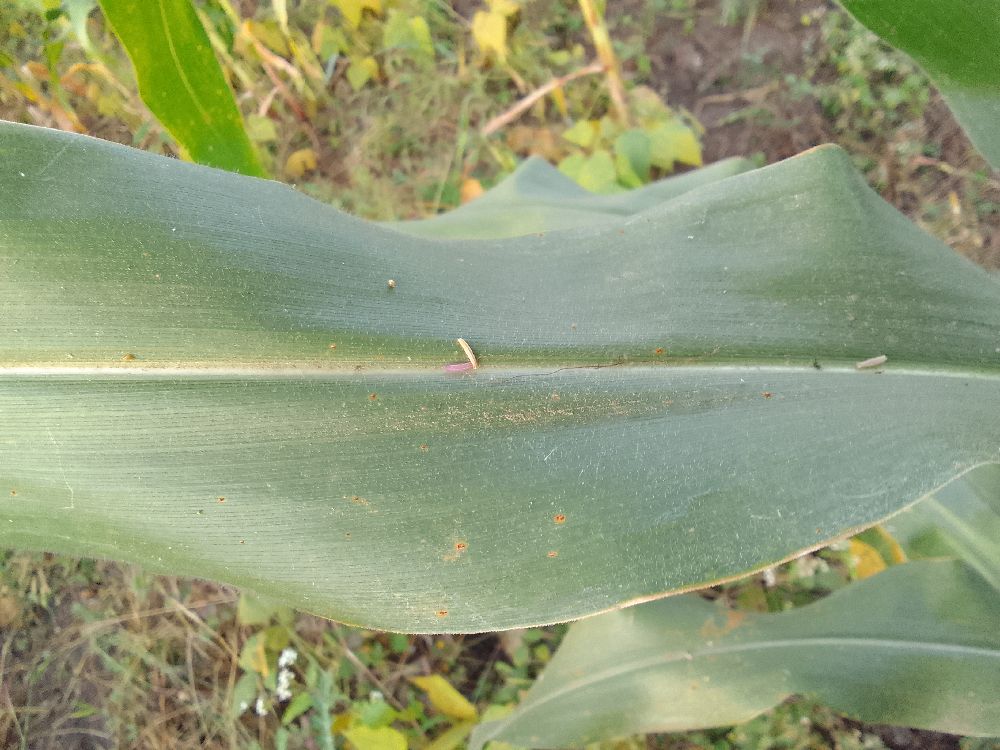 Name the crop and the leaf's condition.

maize, healthy
